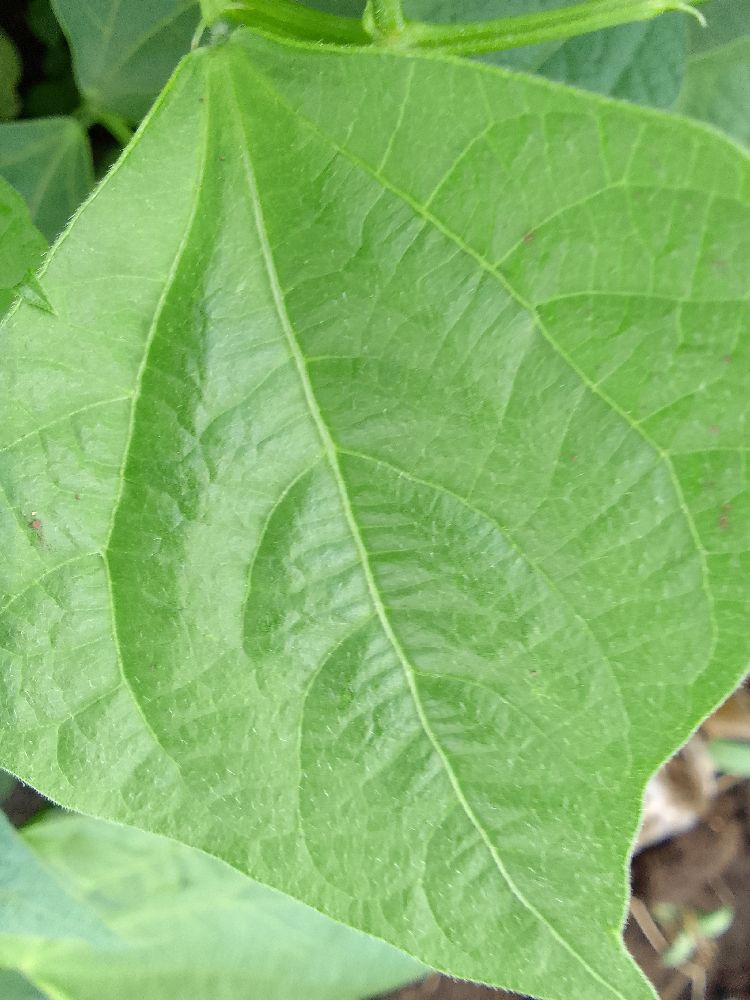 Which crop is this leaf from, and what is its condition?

common bean, healthy
